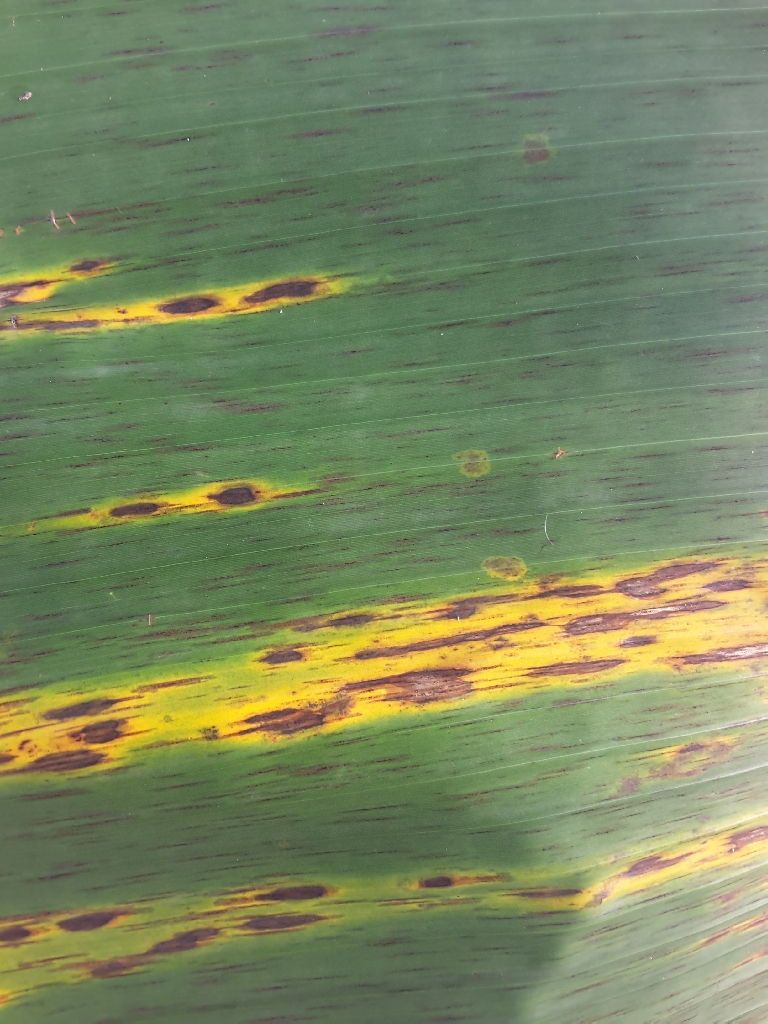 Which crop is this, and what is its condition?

banana, black sigatoka
